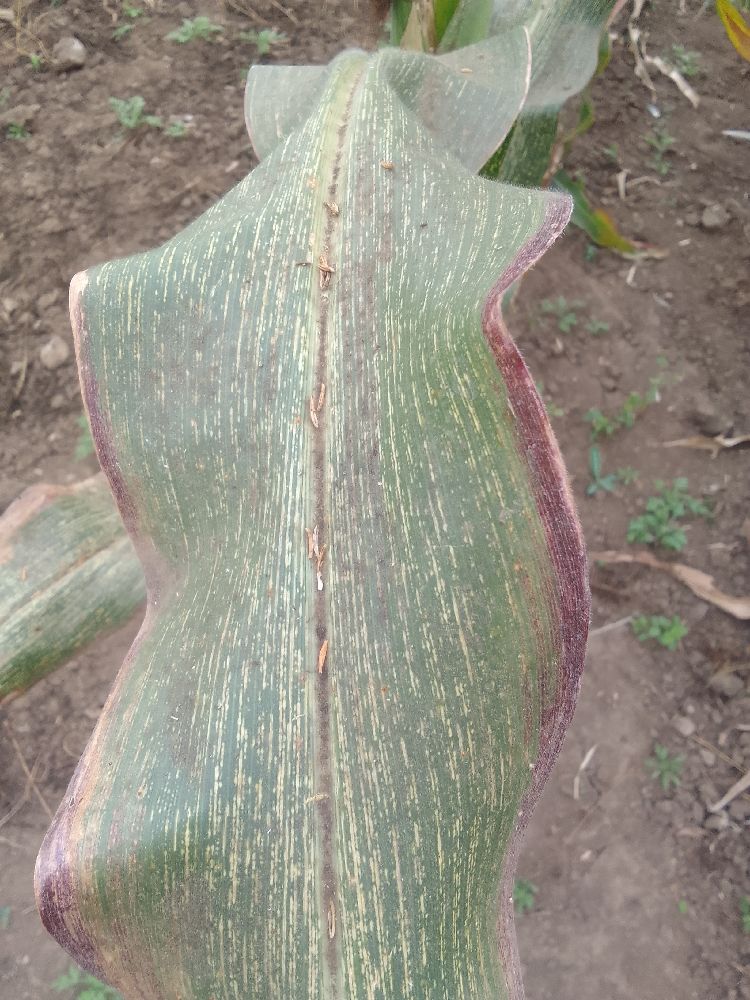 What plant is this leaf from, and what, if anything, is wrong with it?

maize, maize streak virus
